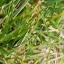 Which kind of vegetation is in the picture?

grass
